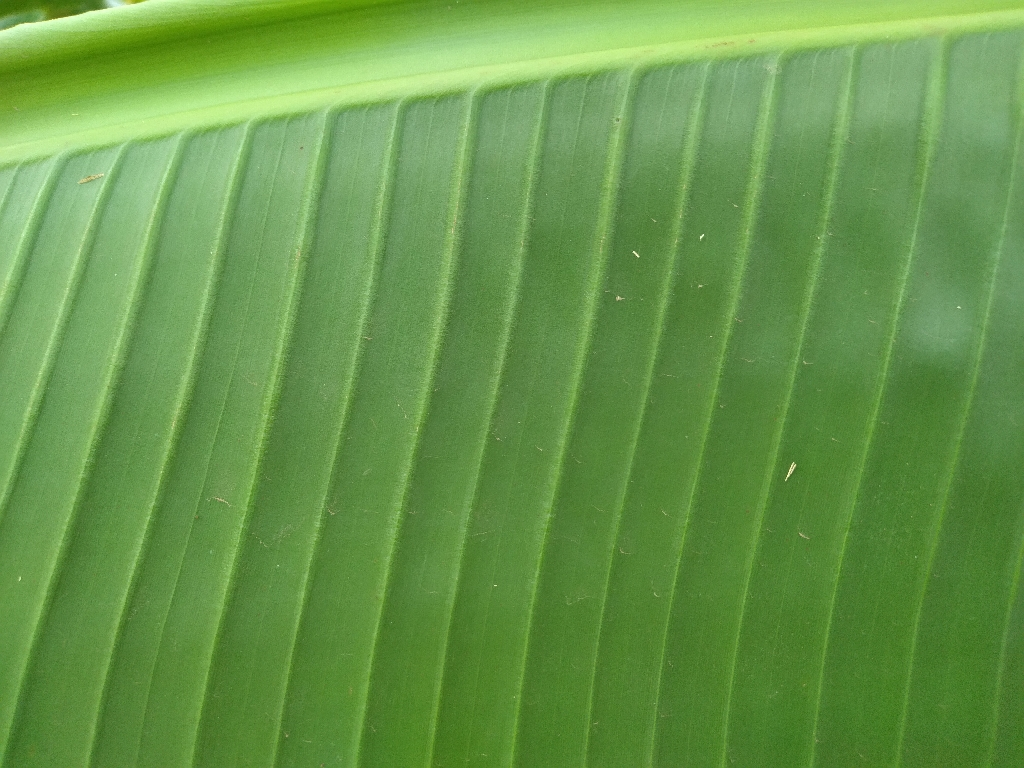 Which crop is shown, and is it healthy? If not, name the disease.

banana, healthy
